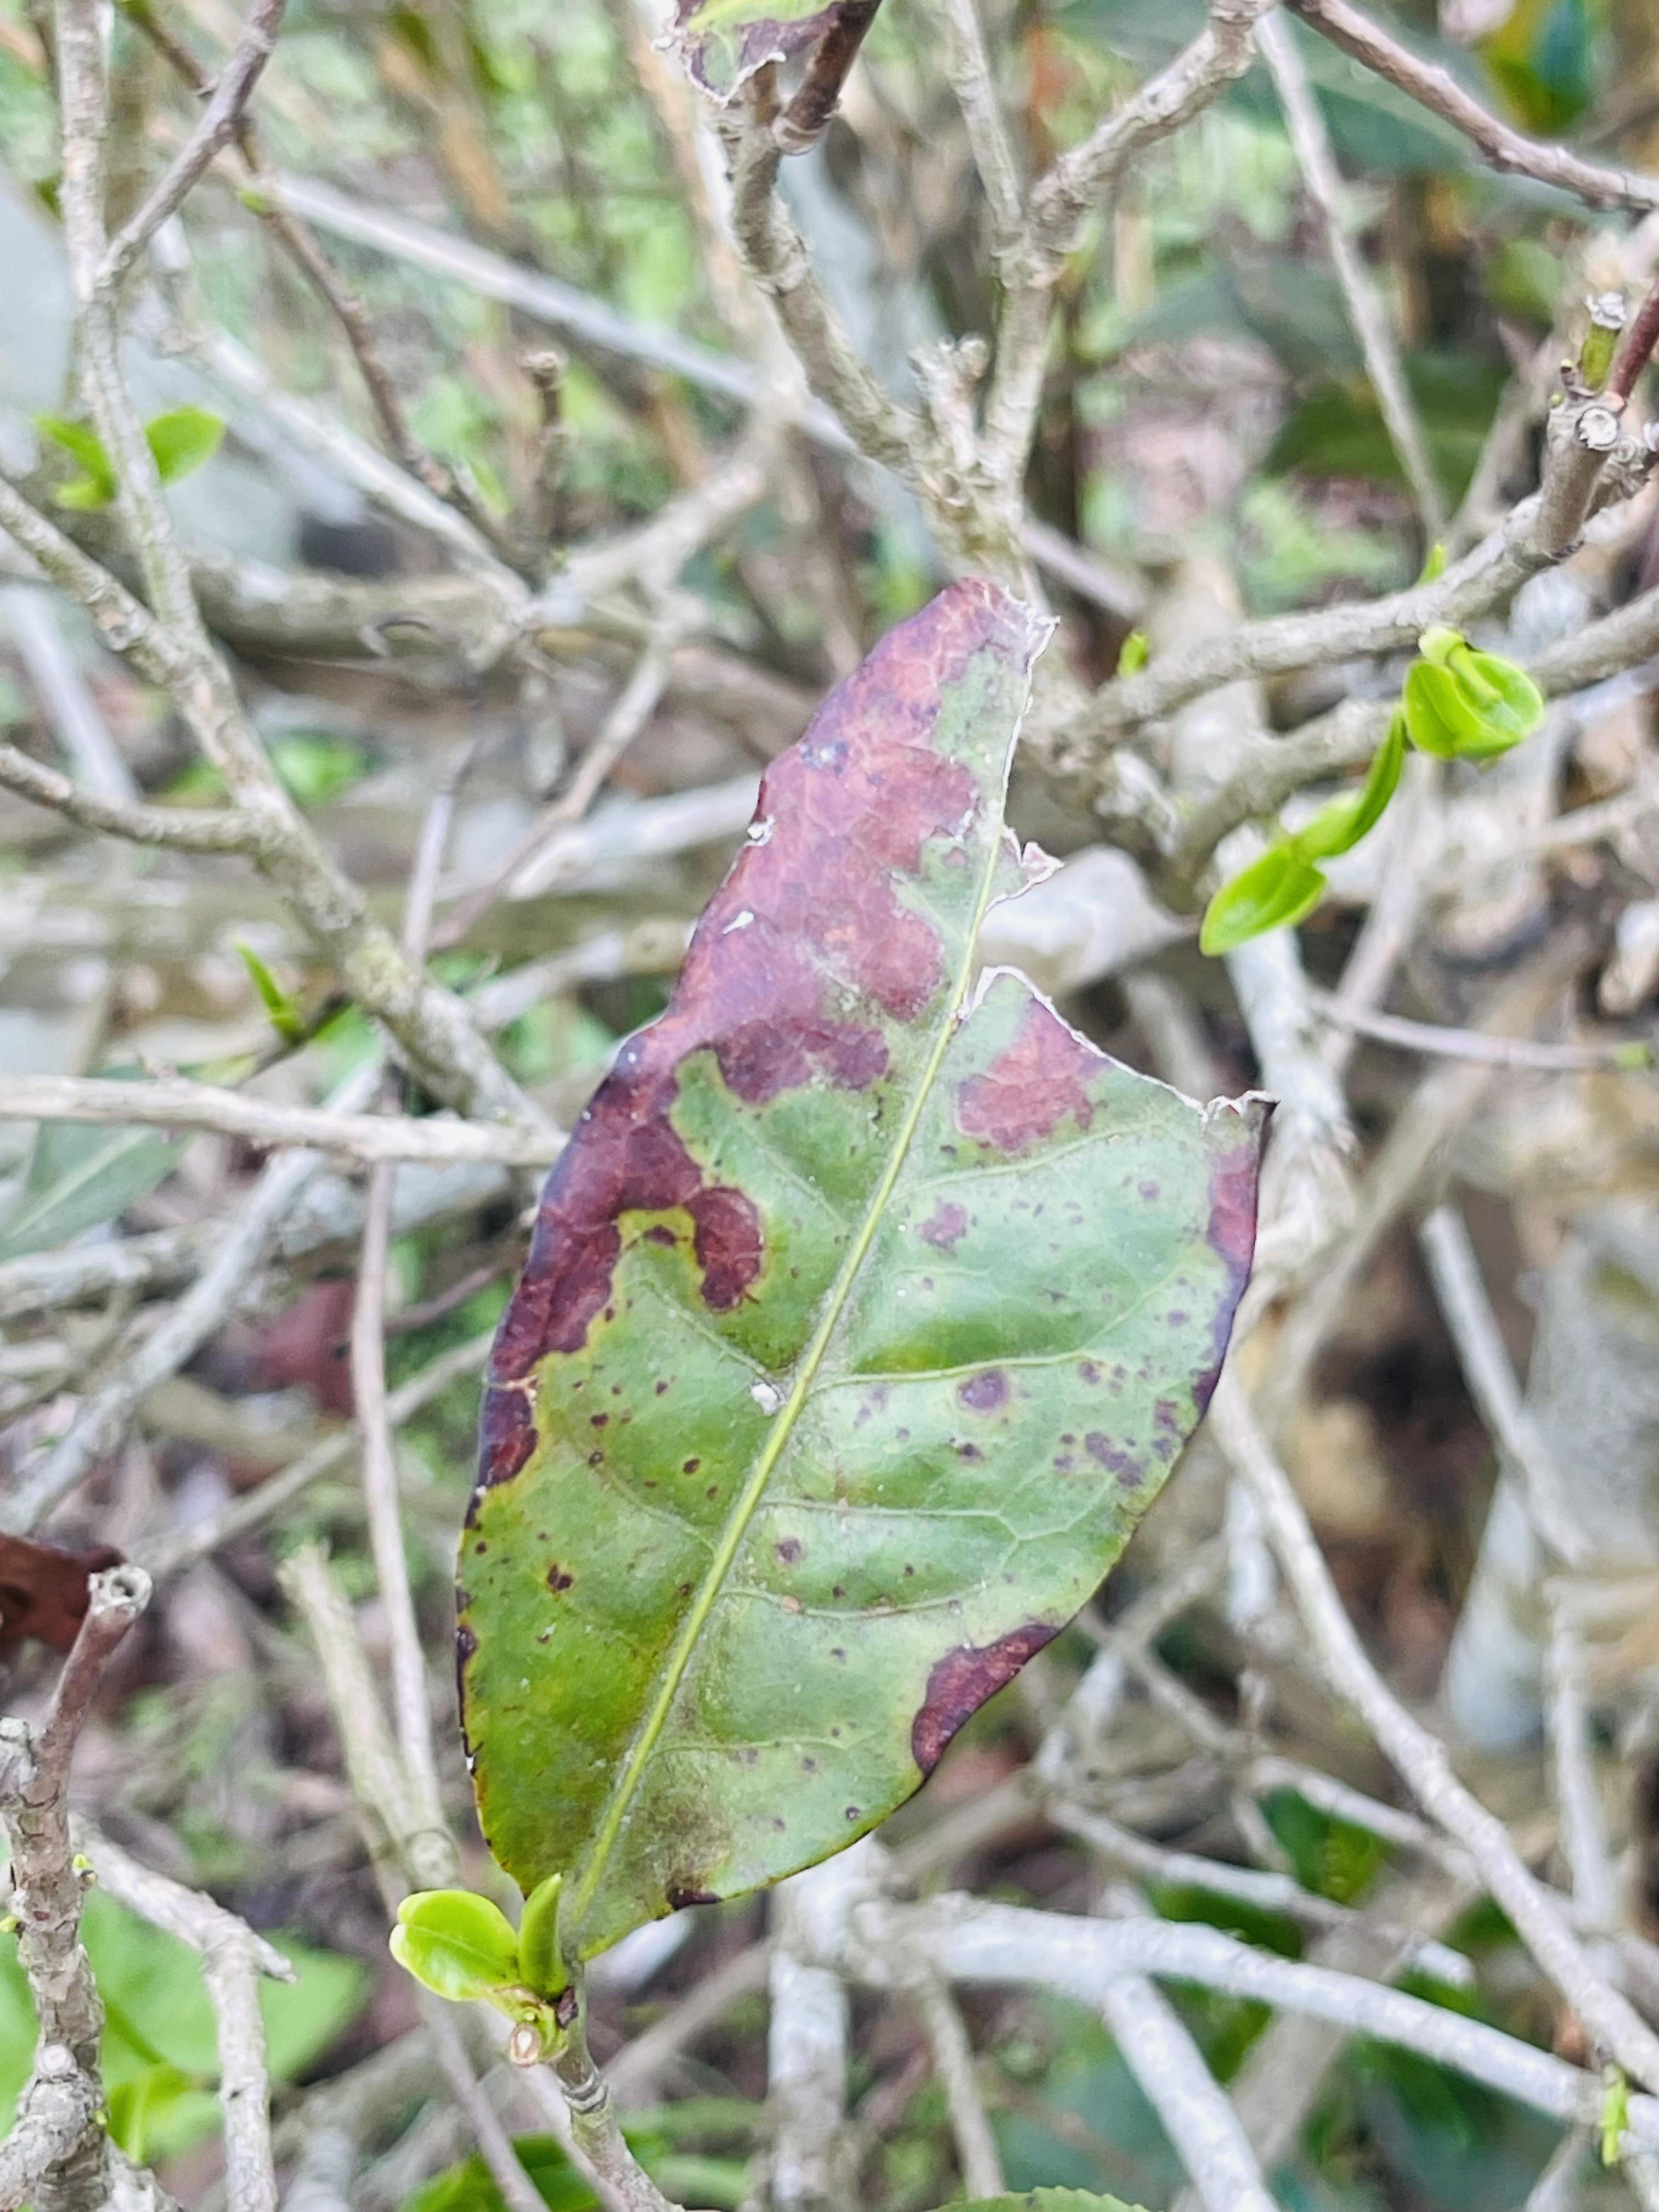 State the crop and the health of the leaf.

tea, blight
